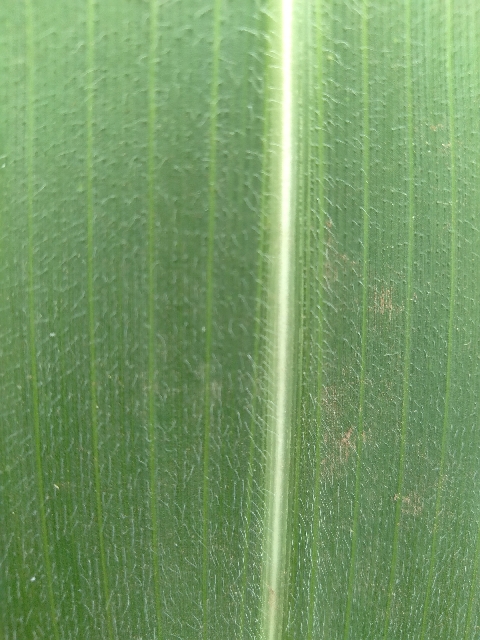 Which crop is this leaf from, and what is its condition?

maize, healthy
